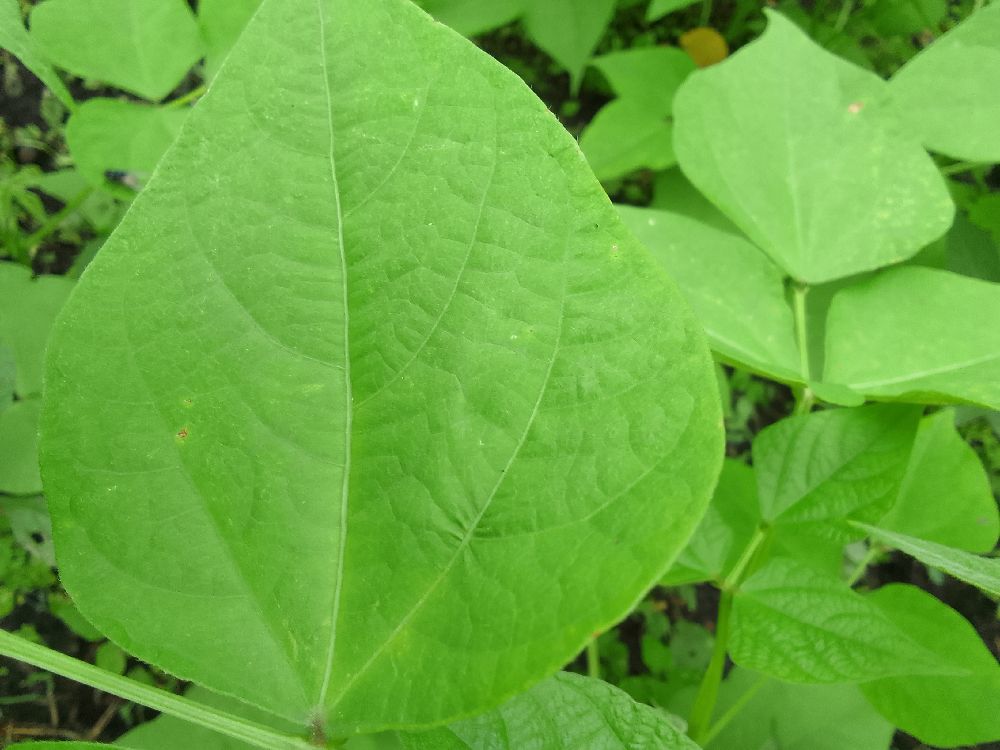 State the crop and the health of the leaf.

common bean, healthy
